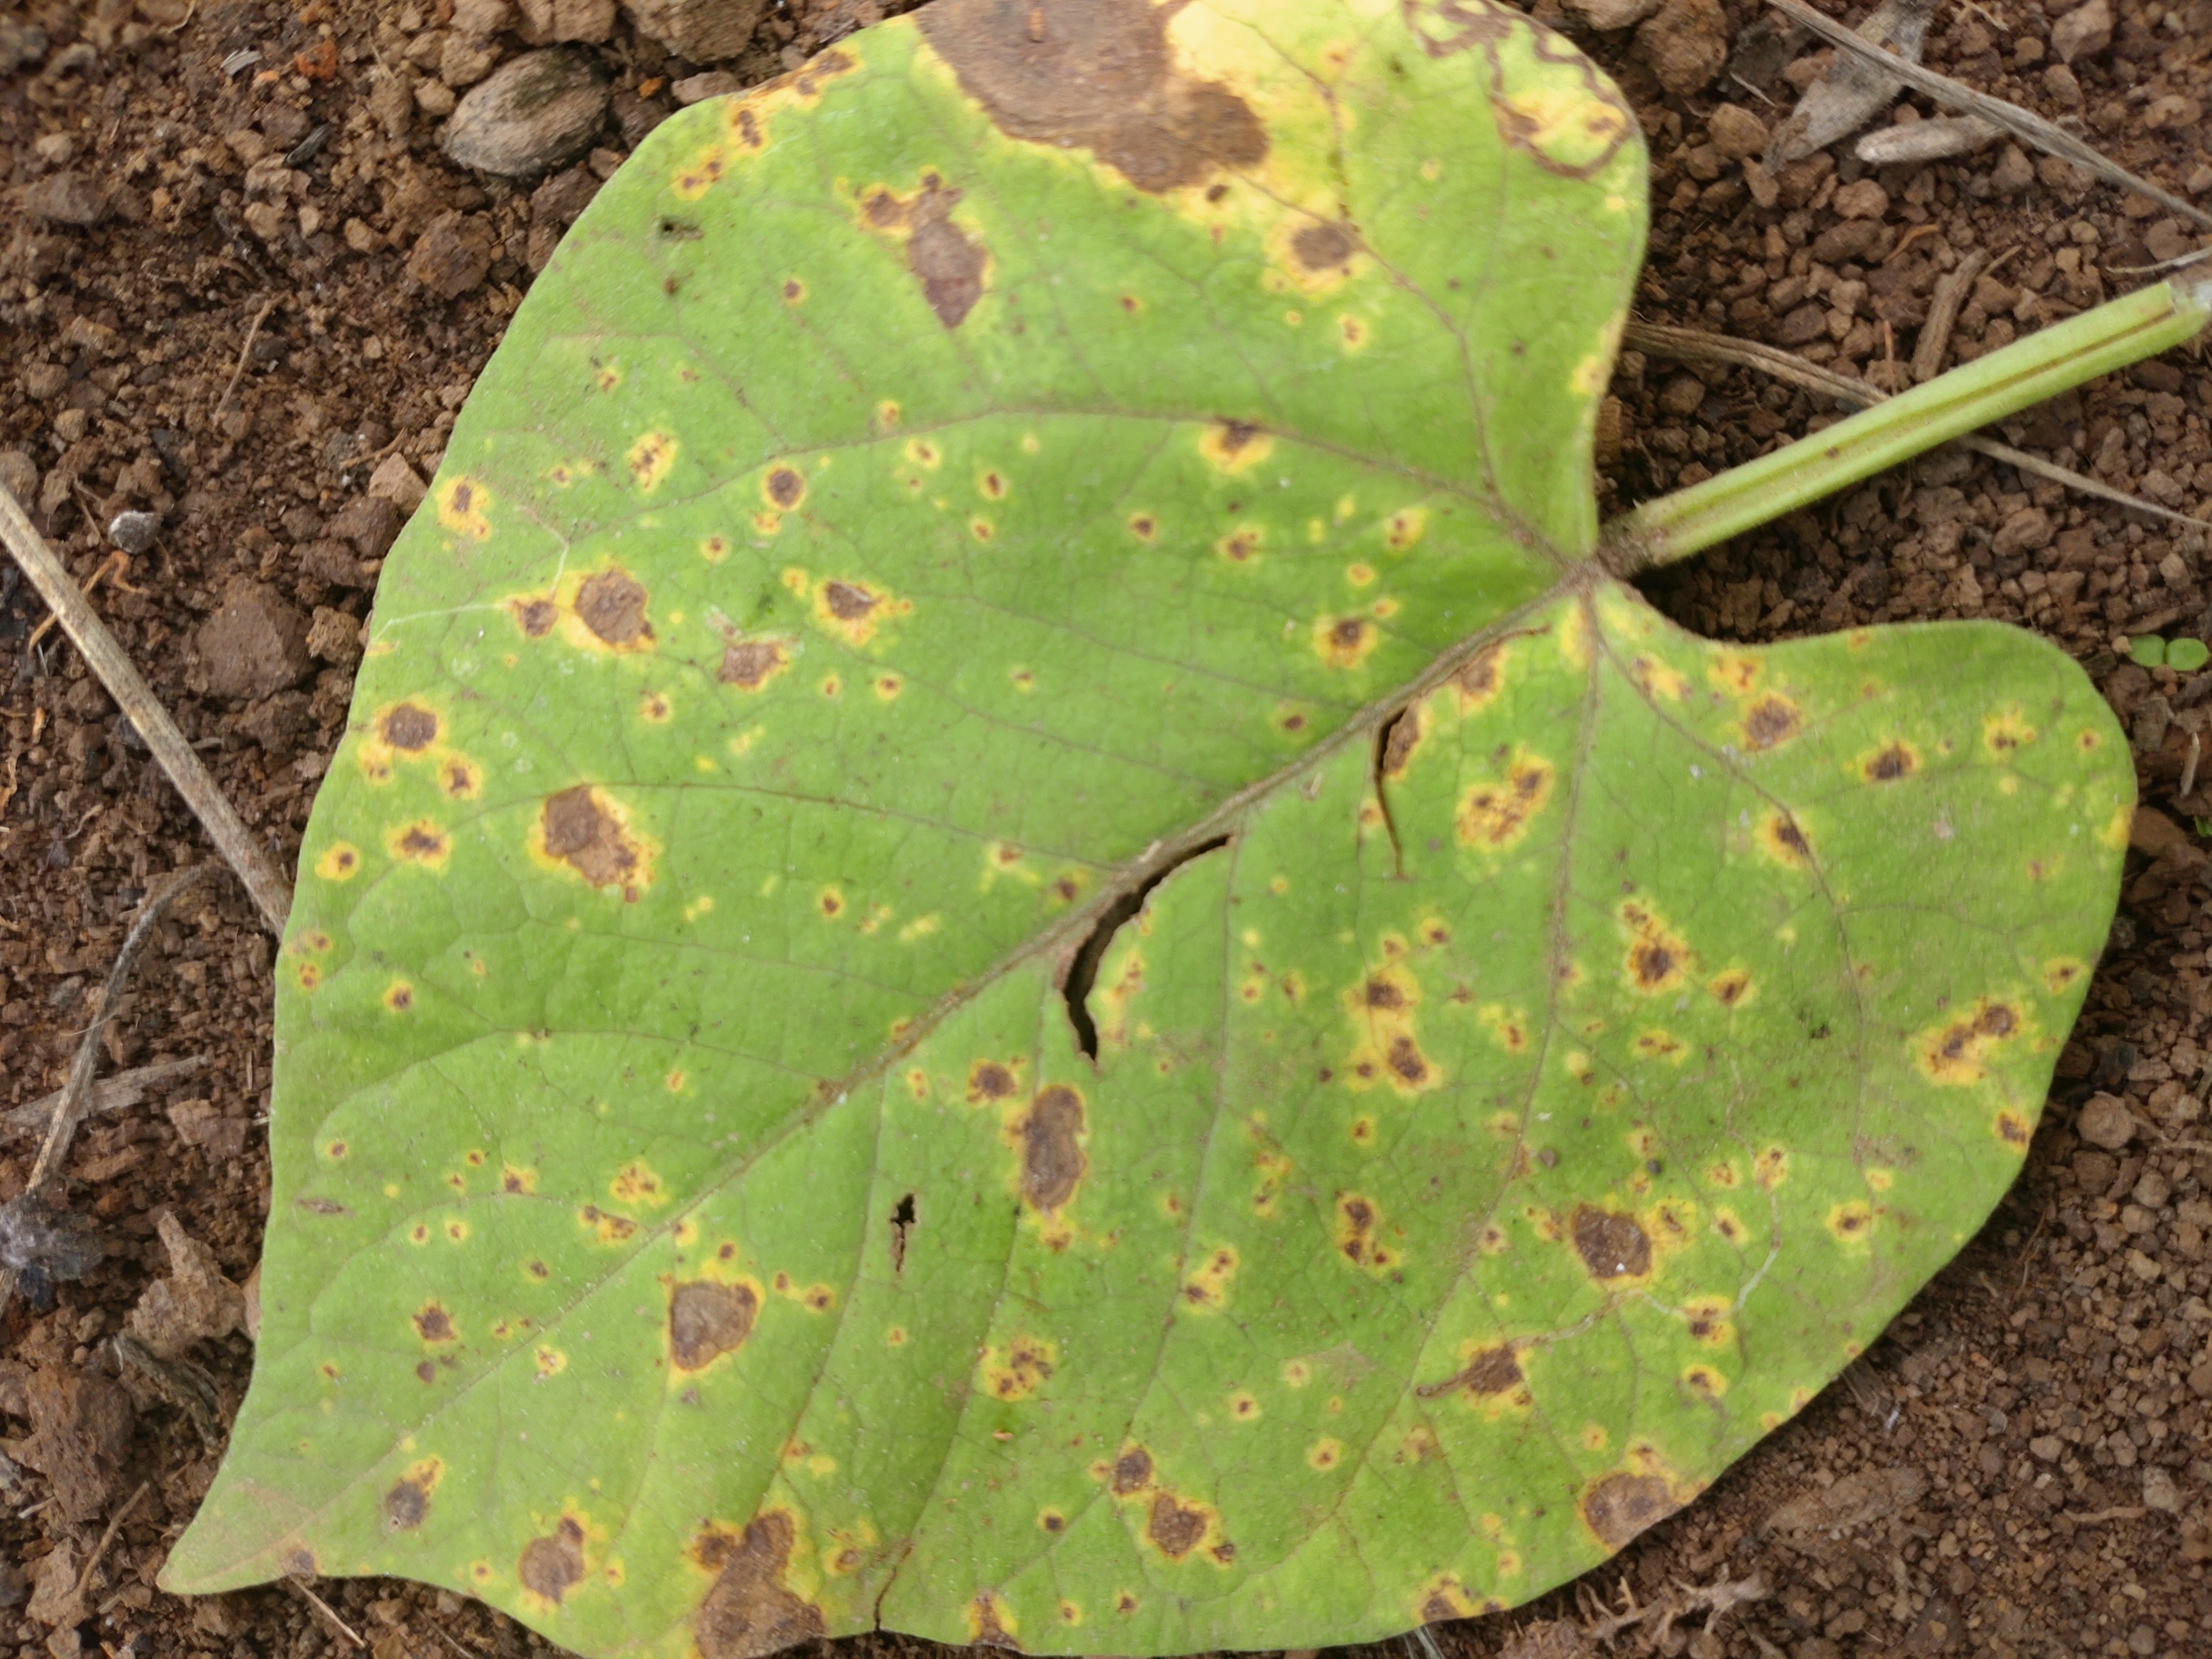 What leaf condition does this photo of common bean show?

rust
